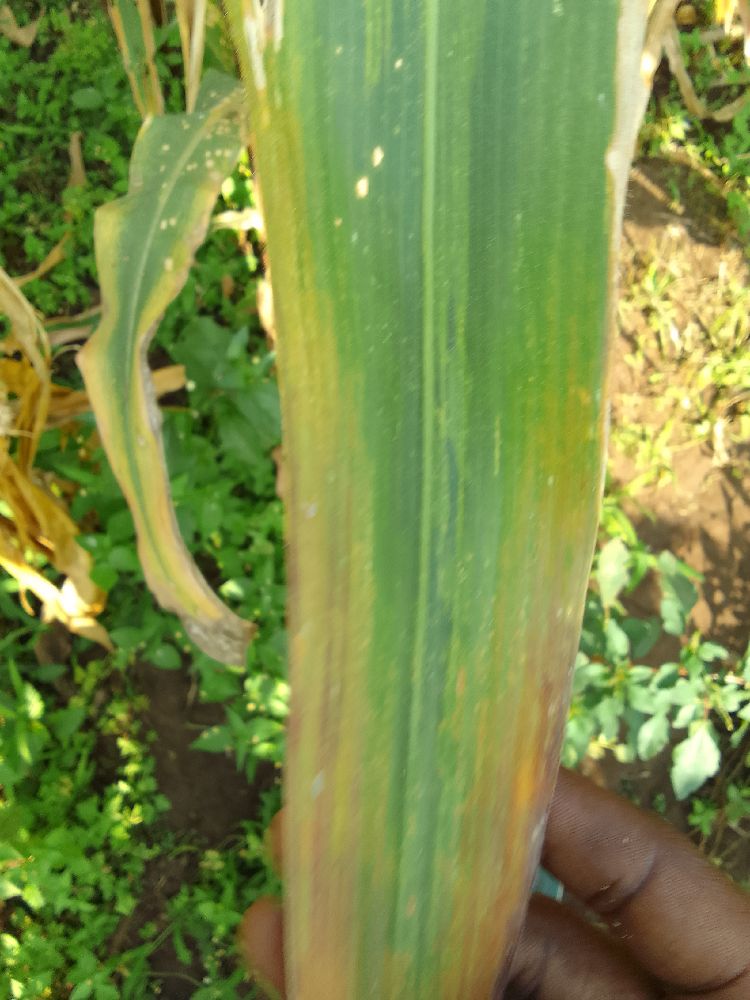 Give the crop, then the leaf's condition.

maize, maize lethal necrosis
